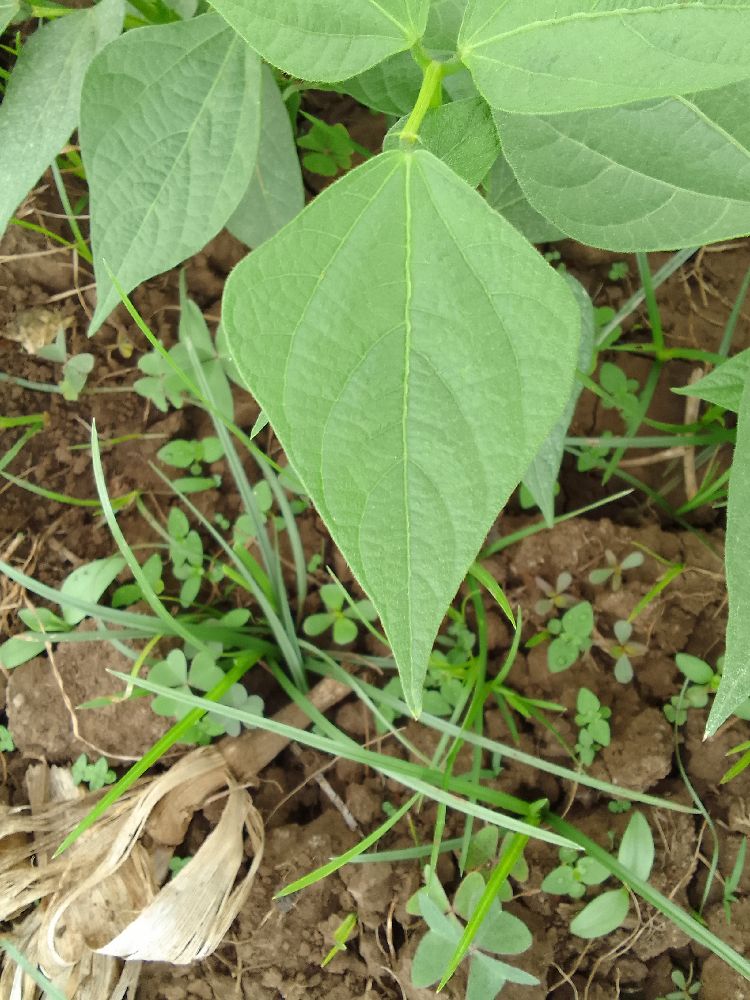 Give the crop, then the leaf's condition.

common bean, healthy
